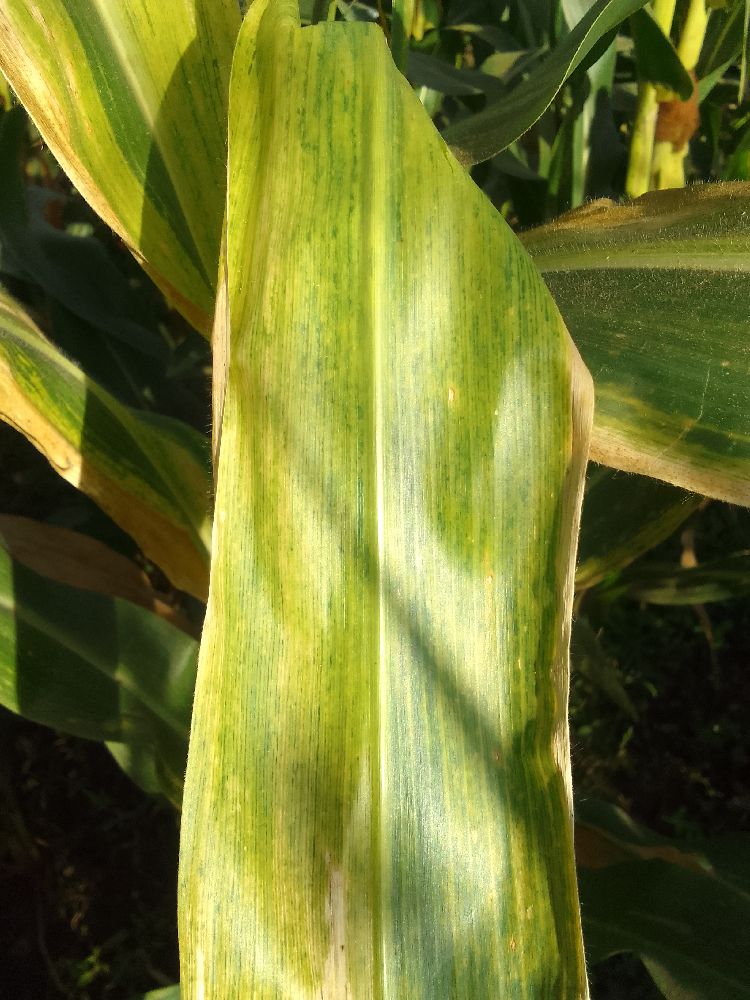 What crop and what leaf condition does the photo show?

maize, maize lethal necrosis
